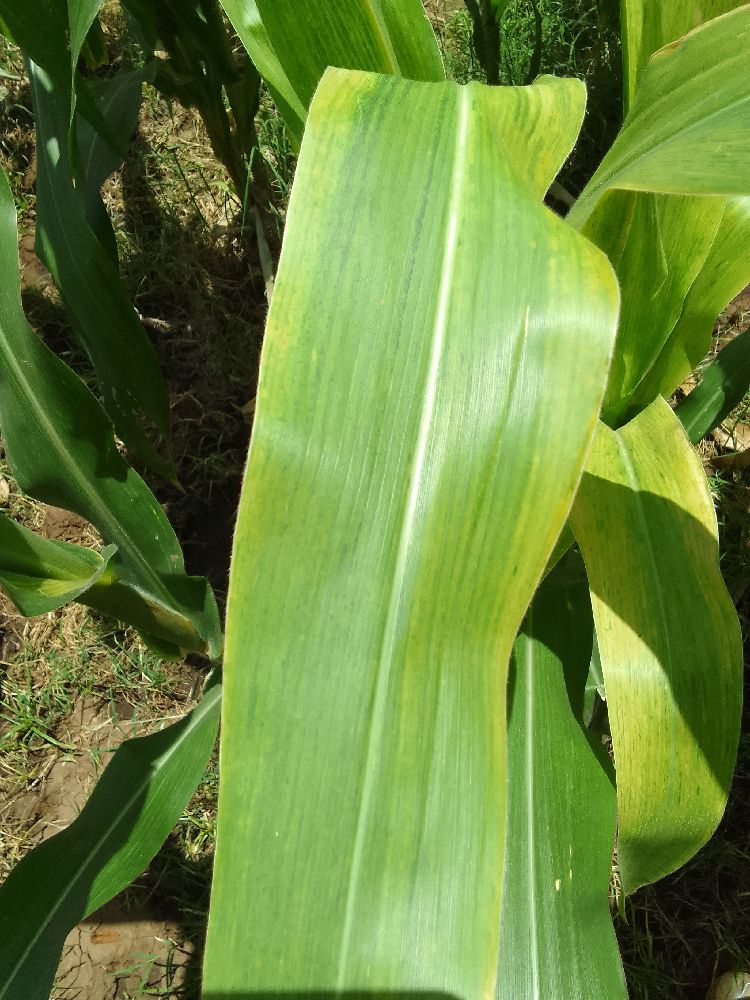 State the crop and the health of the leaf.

maize, maize lethal necrosis
